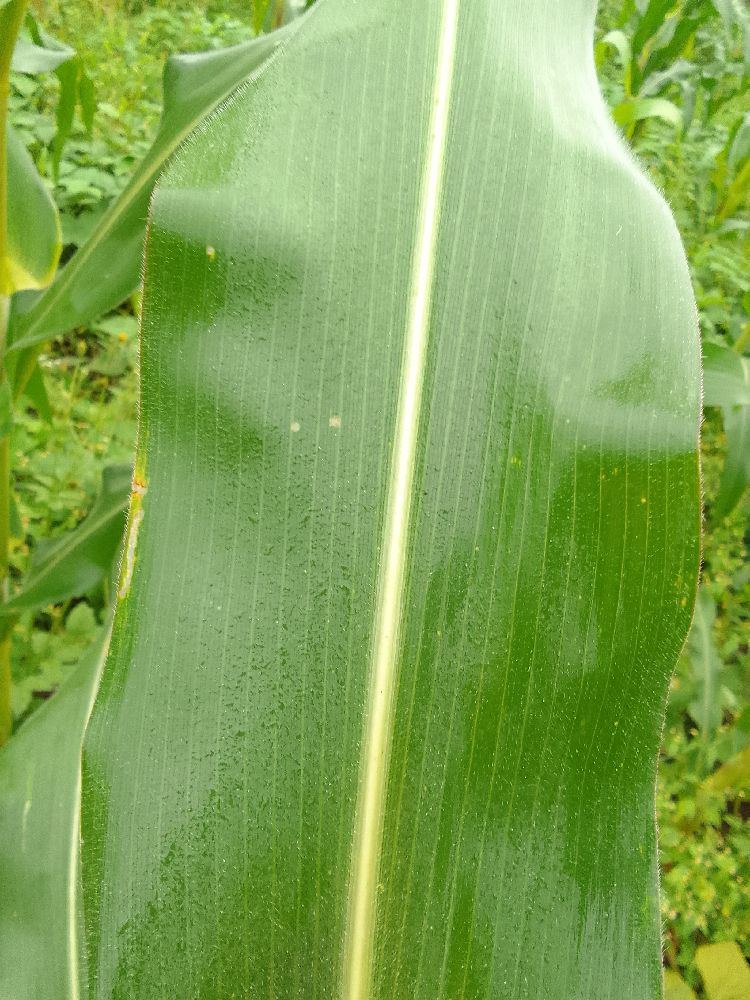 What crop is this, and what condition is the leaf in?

maize, healthy
